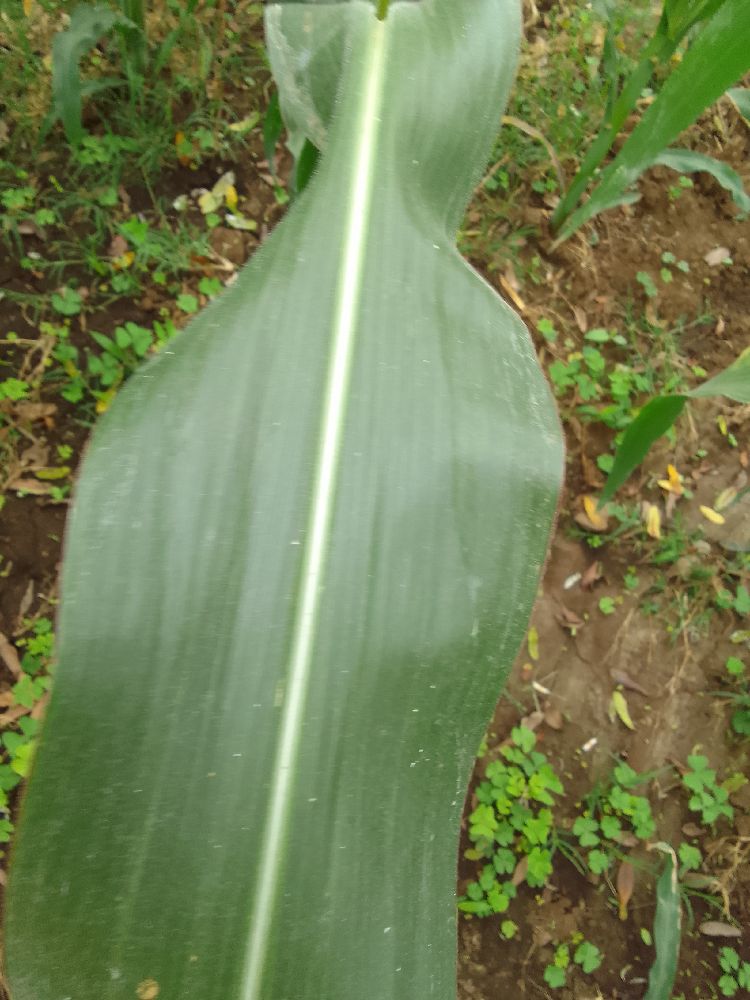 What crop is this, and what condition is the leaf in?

maize, healthy
